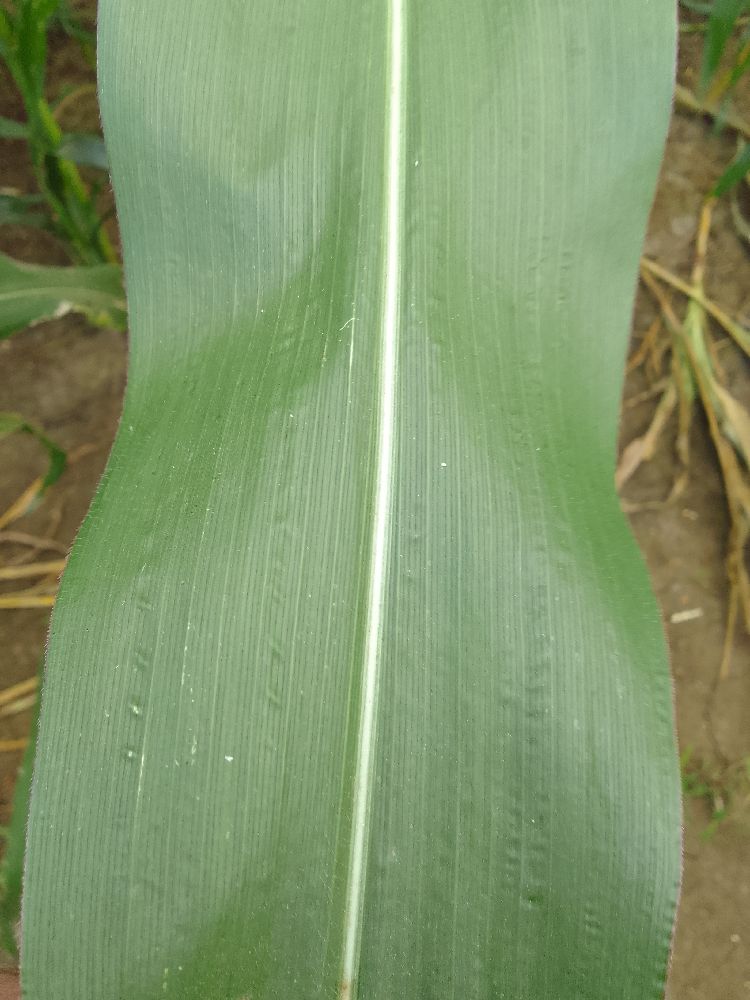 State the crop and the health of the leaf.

maize, healthy
